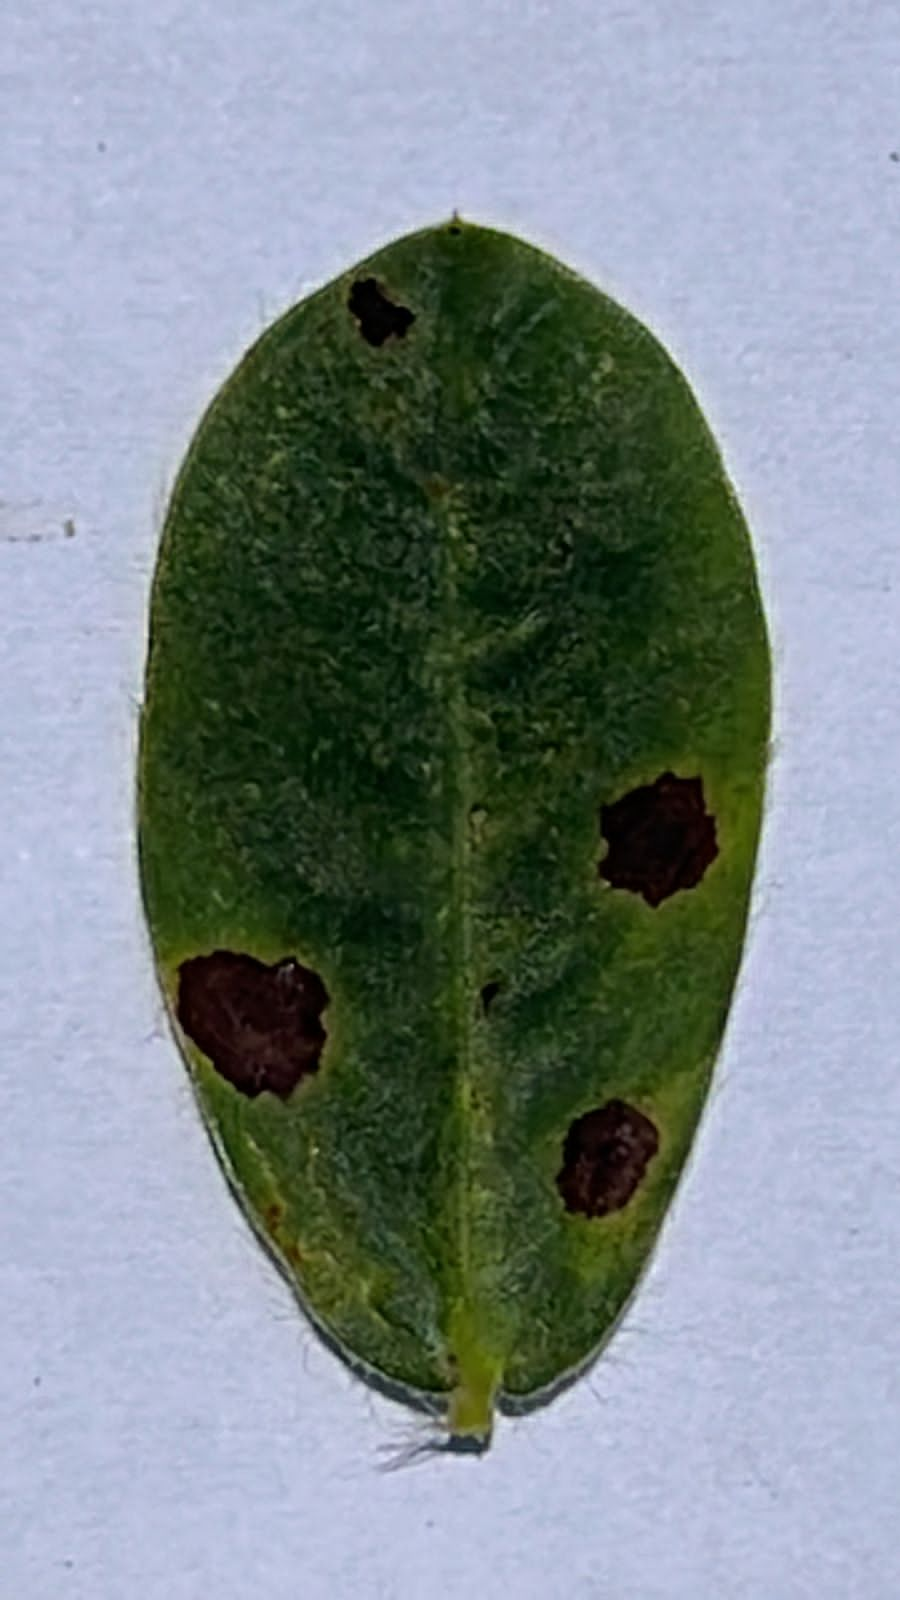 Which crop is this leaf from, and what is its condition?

peanut, nothapassalora personata
